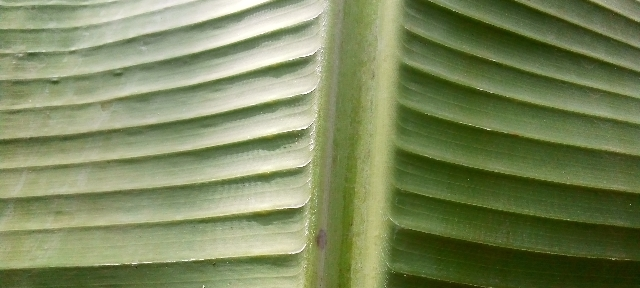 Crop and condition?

banana, healthy
